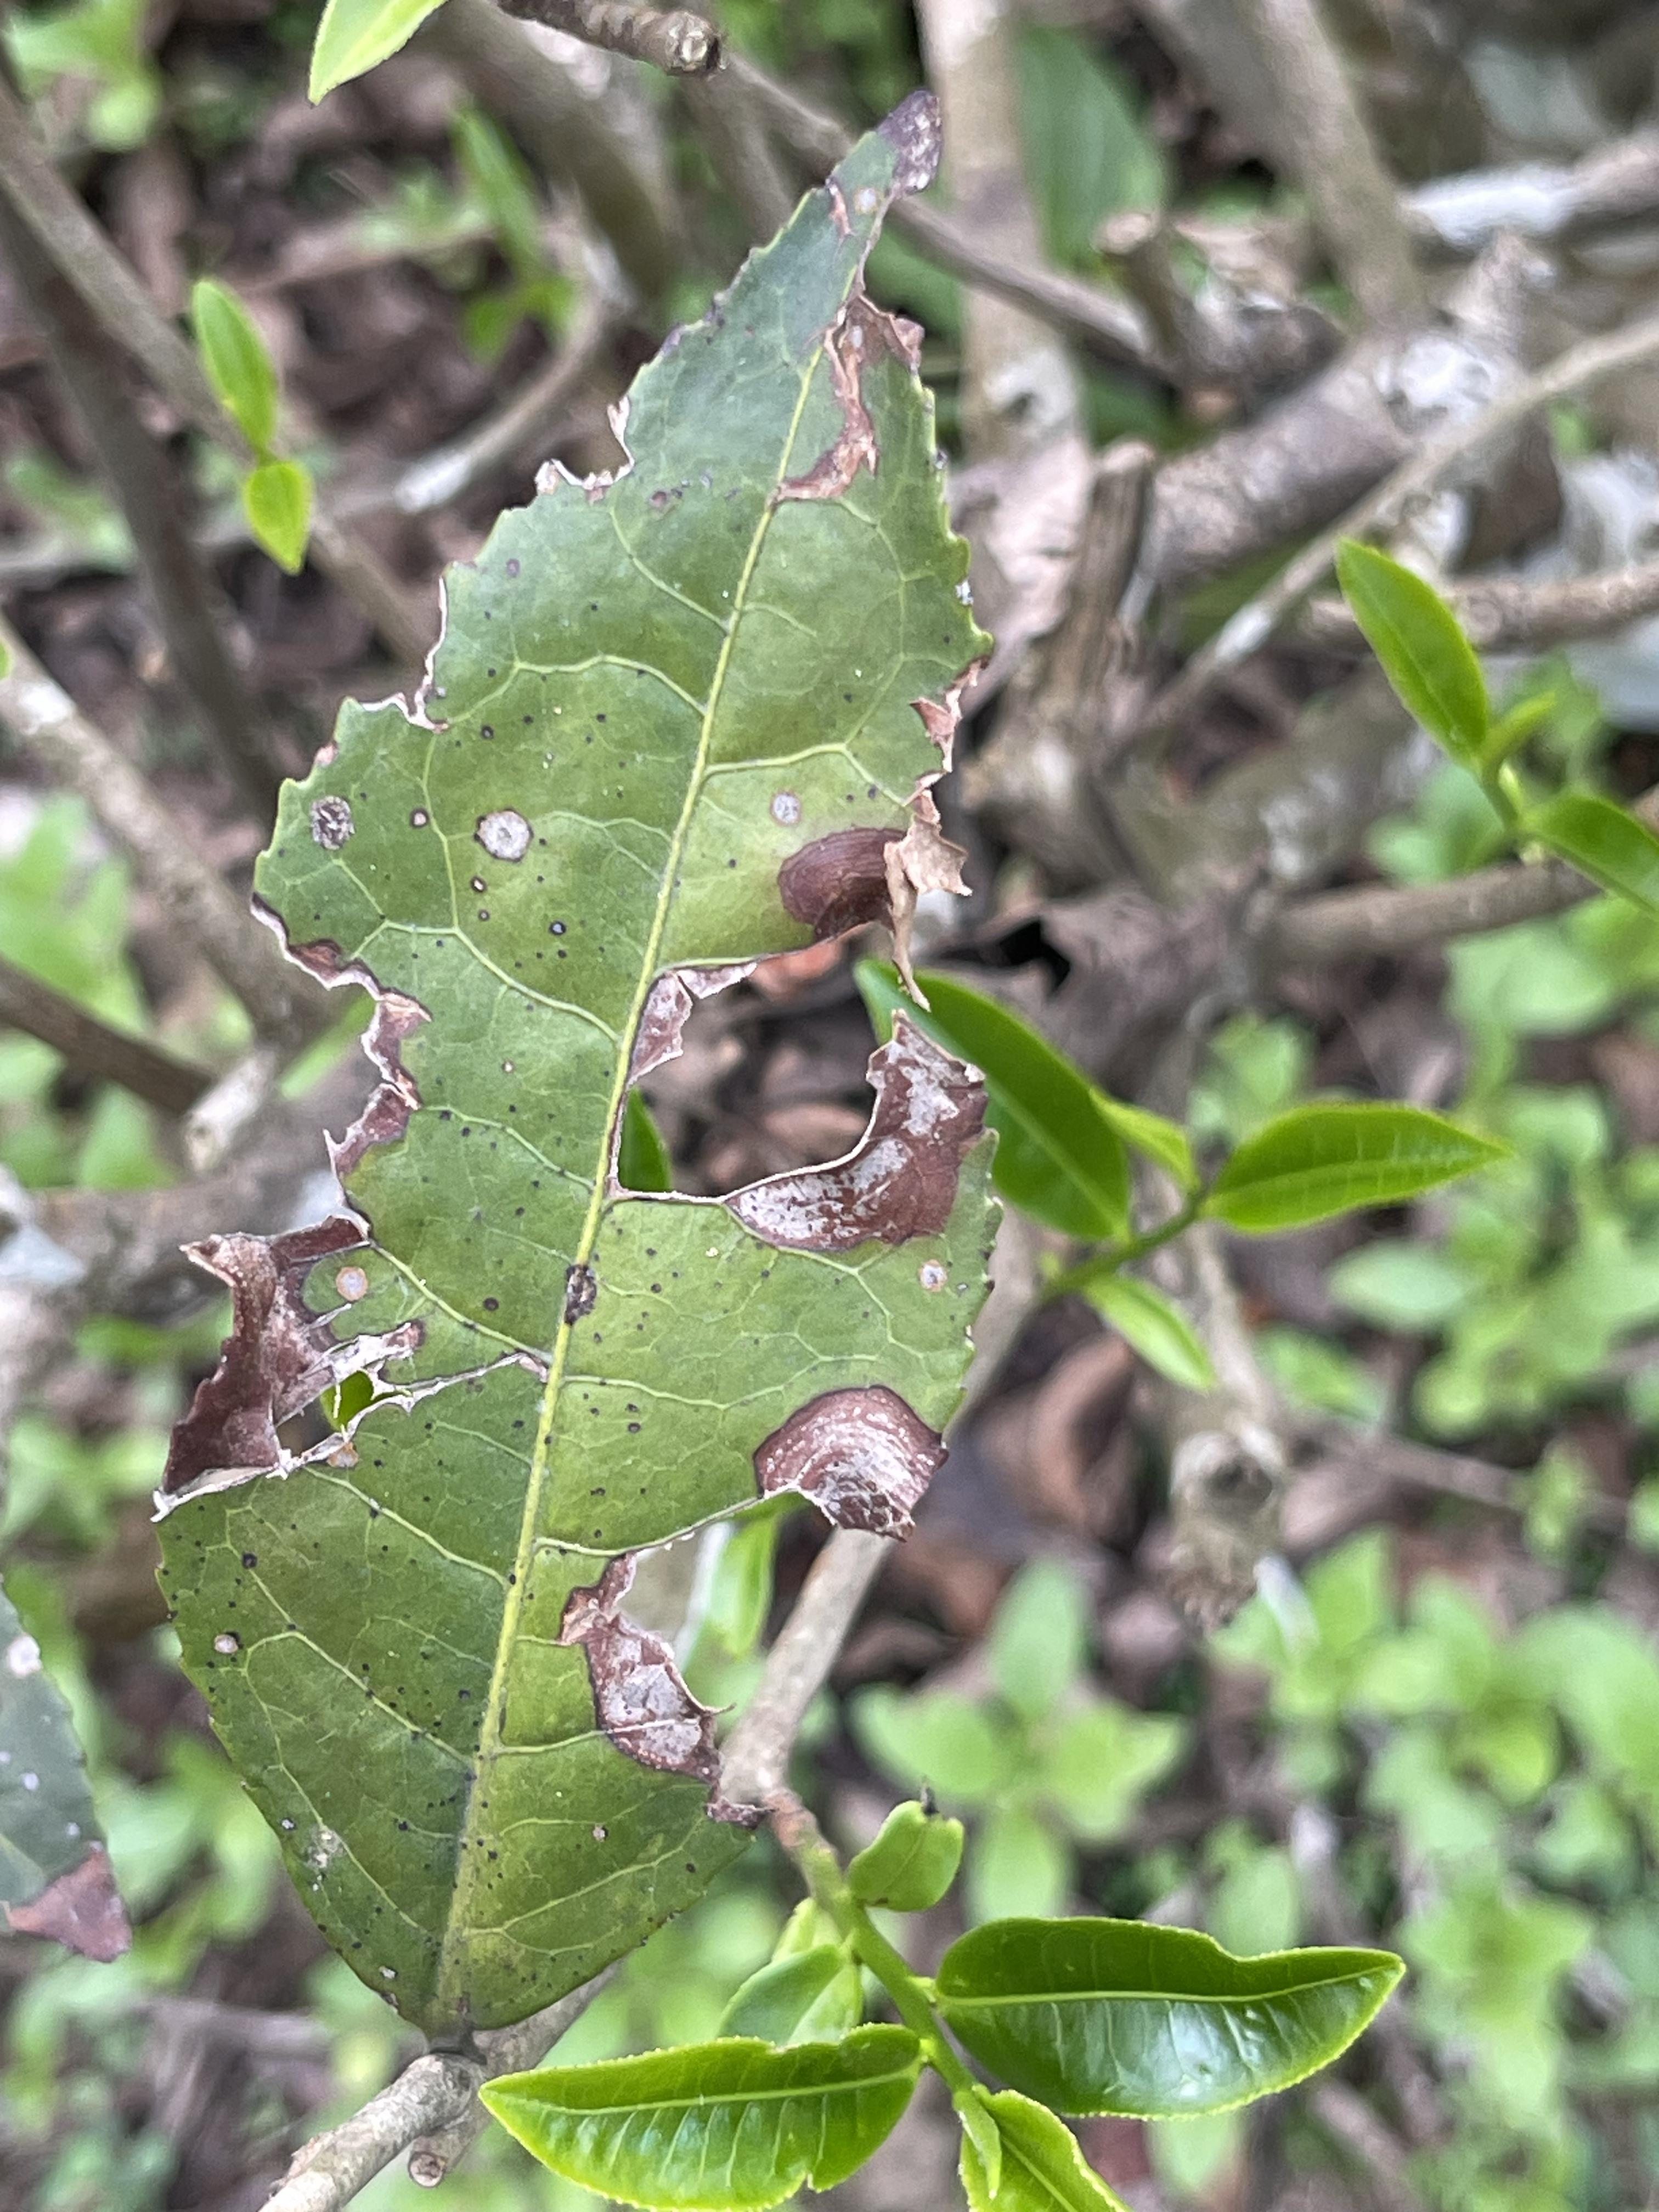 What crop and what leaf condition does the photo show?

tea, blight
